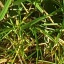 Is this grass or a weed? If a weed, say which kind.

grass
